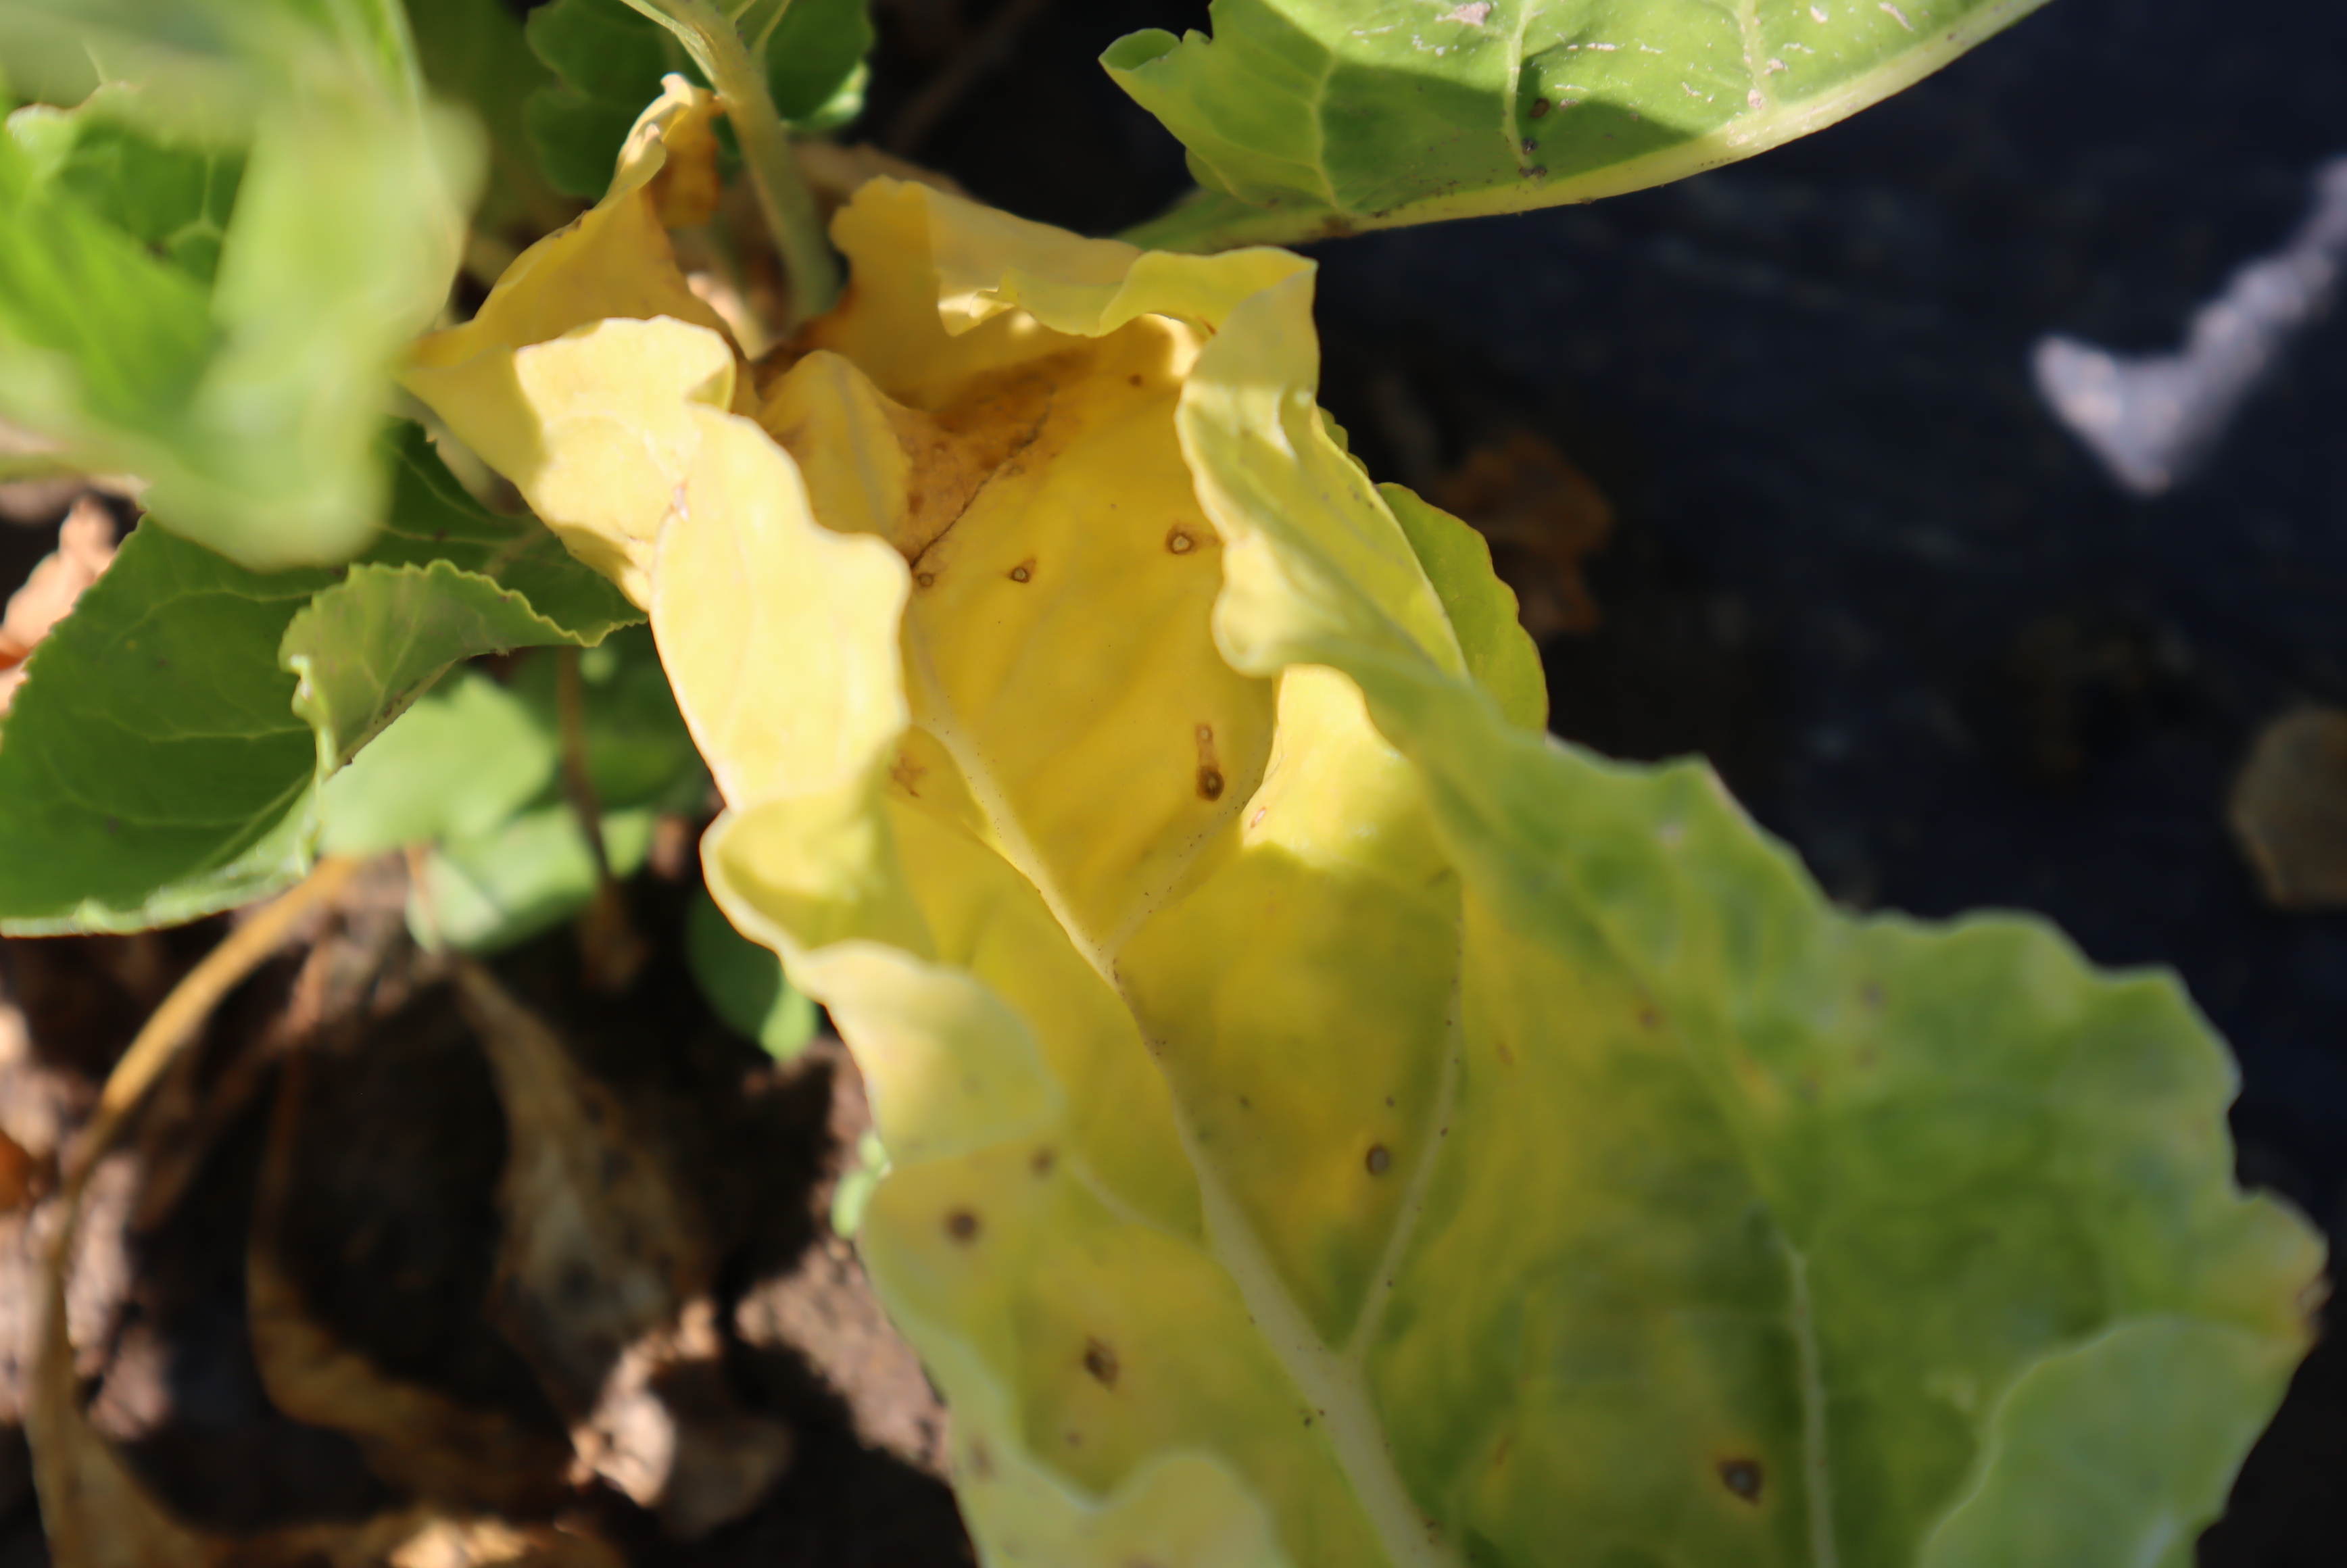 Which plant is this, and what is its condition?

chard, cercospora, phoma leaf spot
